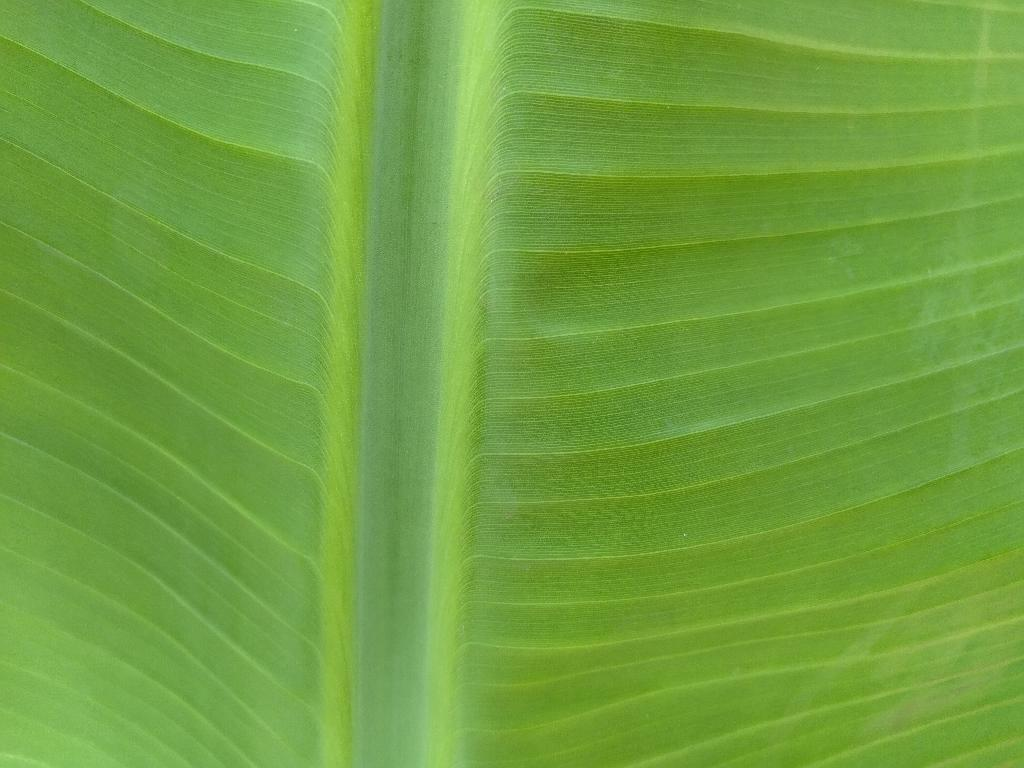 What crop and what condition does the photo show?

banana, healthy
